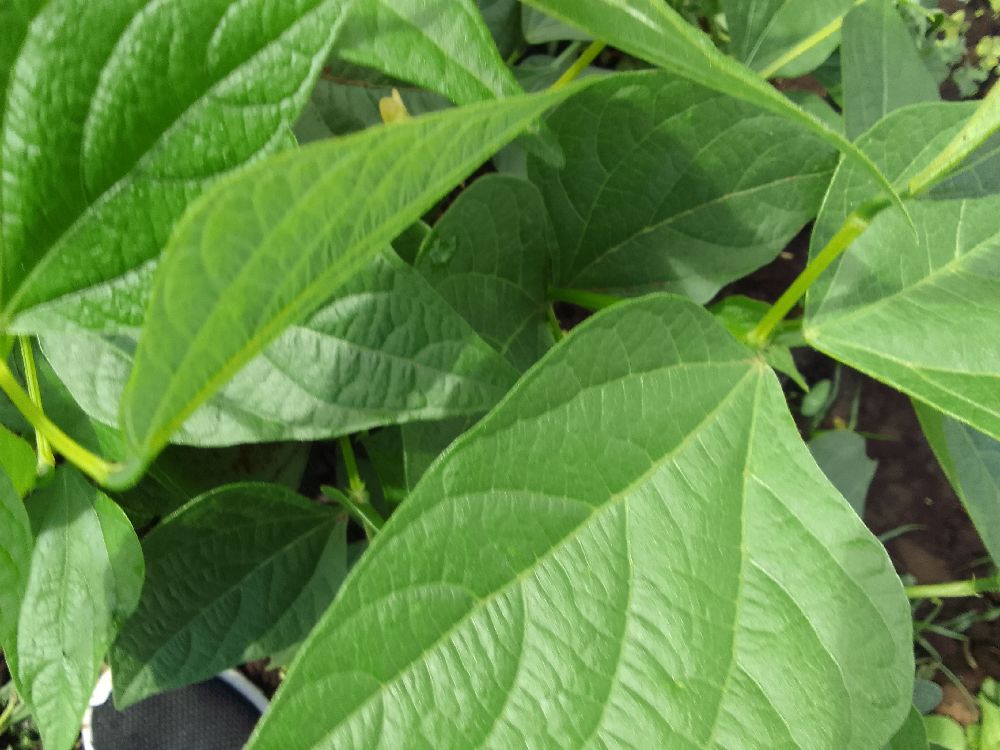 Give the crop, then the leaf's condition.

common bean, healthy
